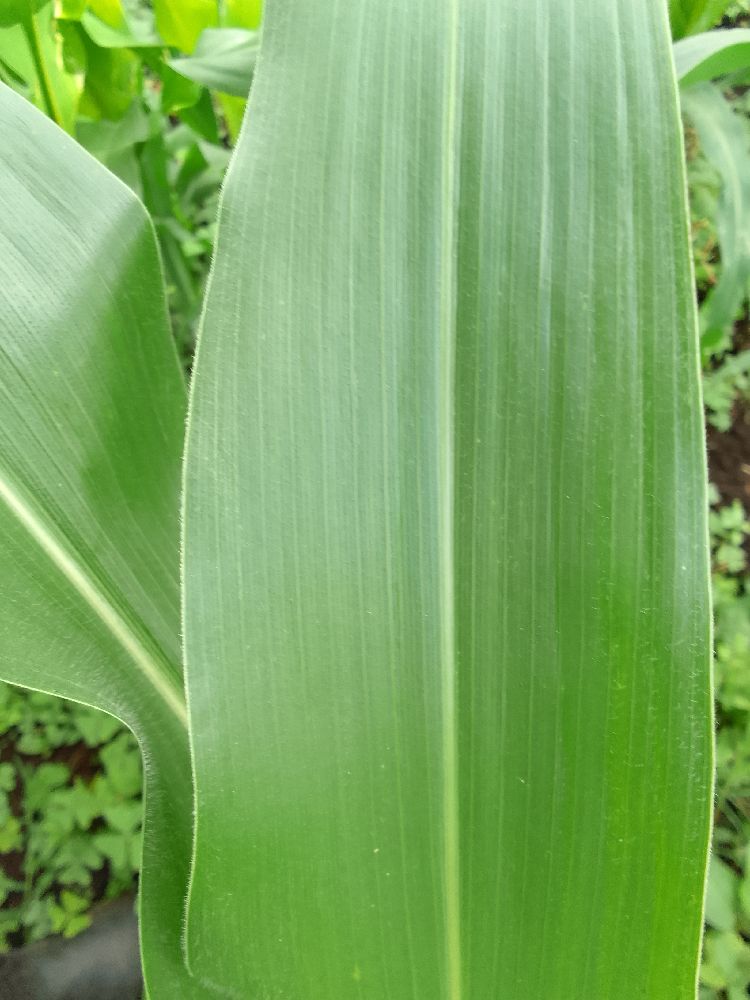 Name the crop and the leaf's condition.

maize, healthy
